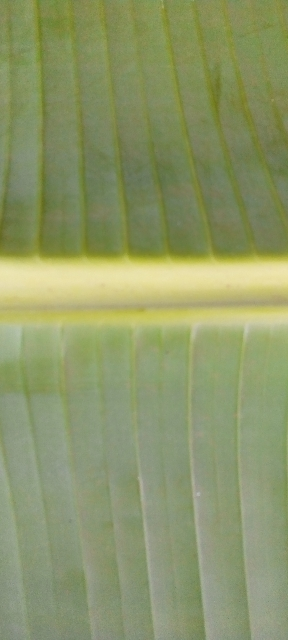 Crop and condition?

banana, healthy
